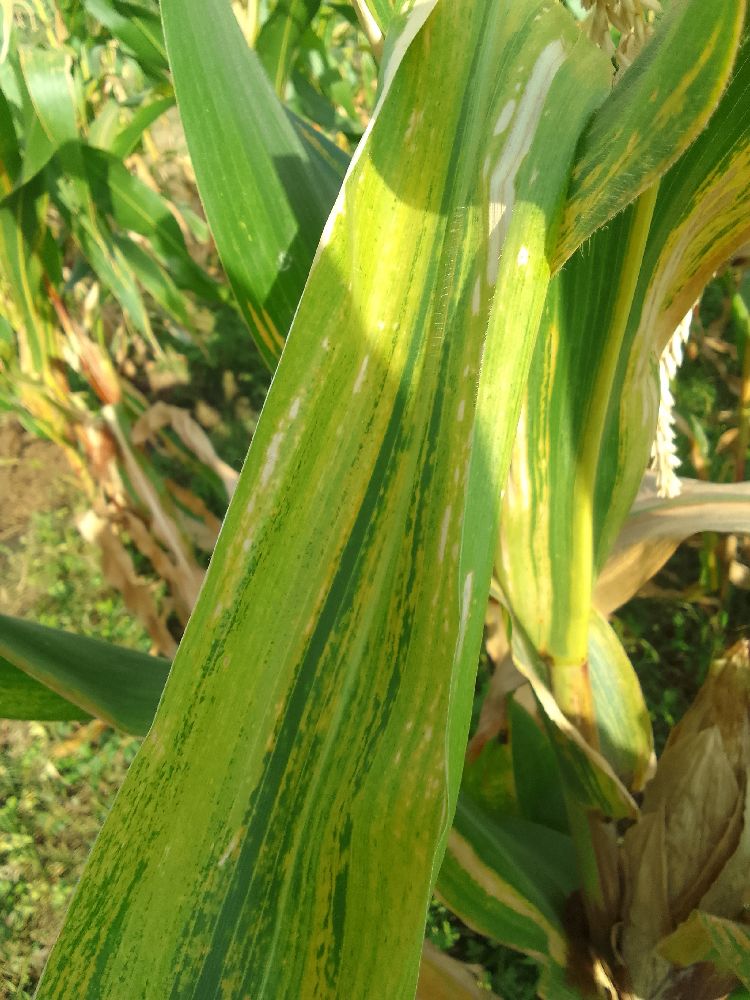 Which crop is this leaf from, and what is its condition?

maize, maize lethal necrosis
